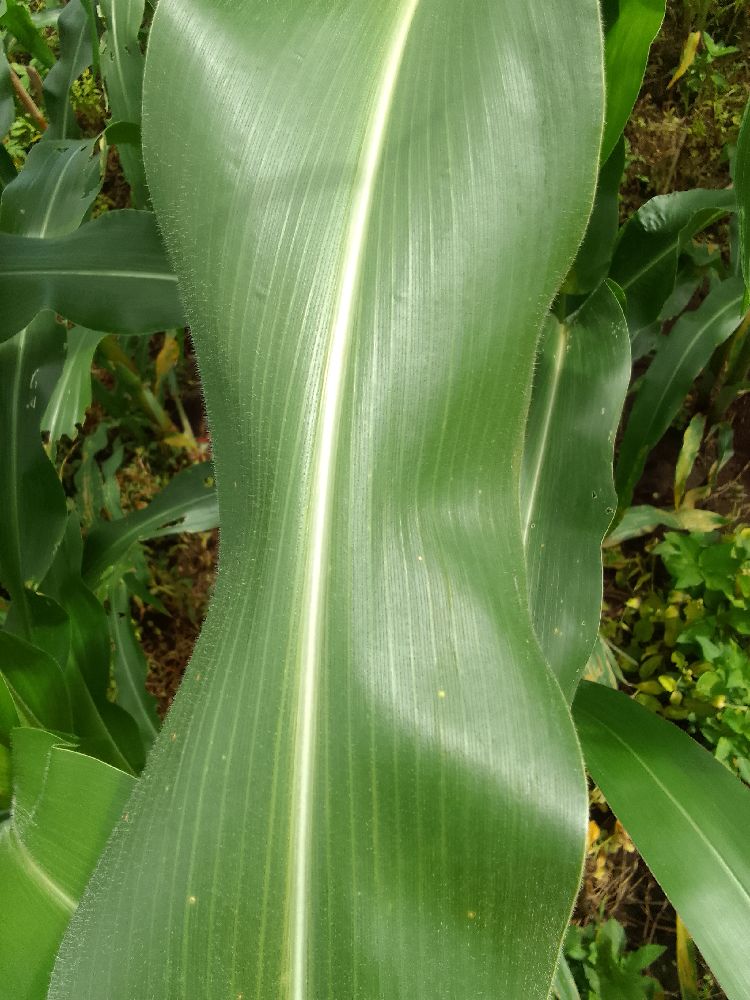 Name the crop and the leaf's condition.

maize, healthy
